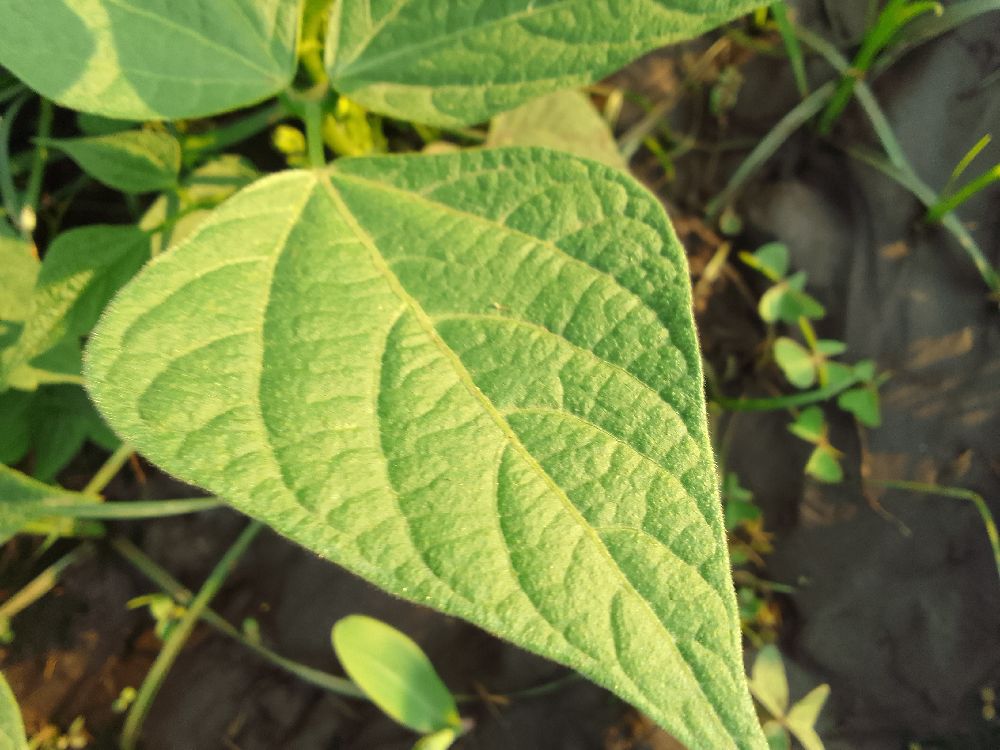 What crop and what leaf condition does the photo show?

common bean, healthy
